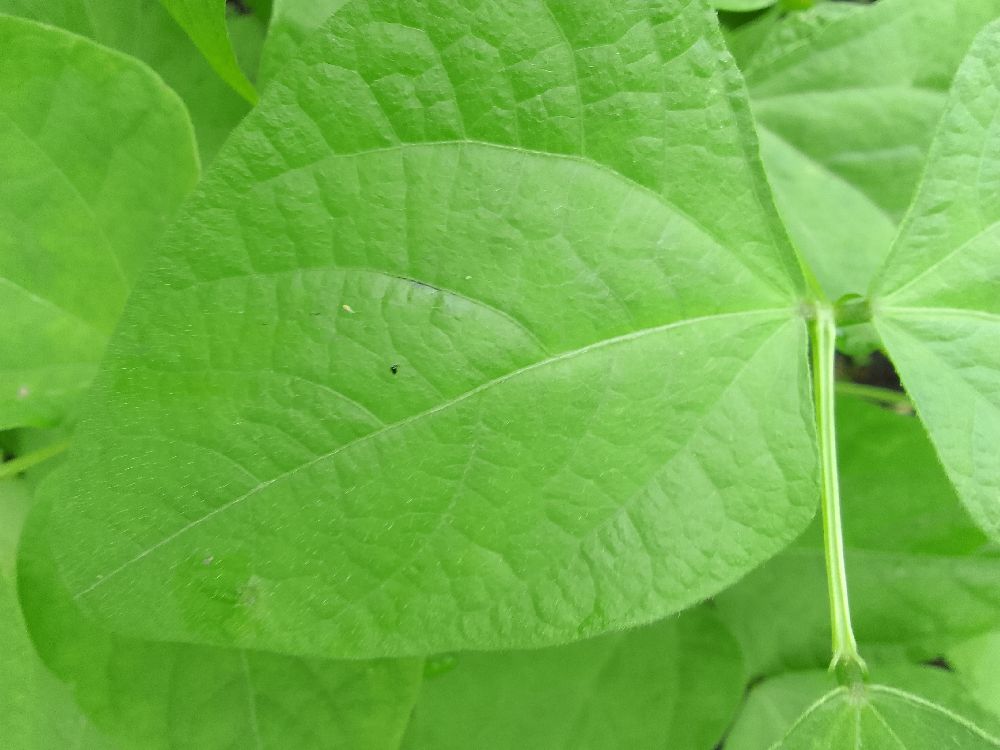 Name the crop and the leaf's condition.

common bean, healthy
